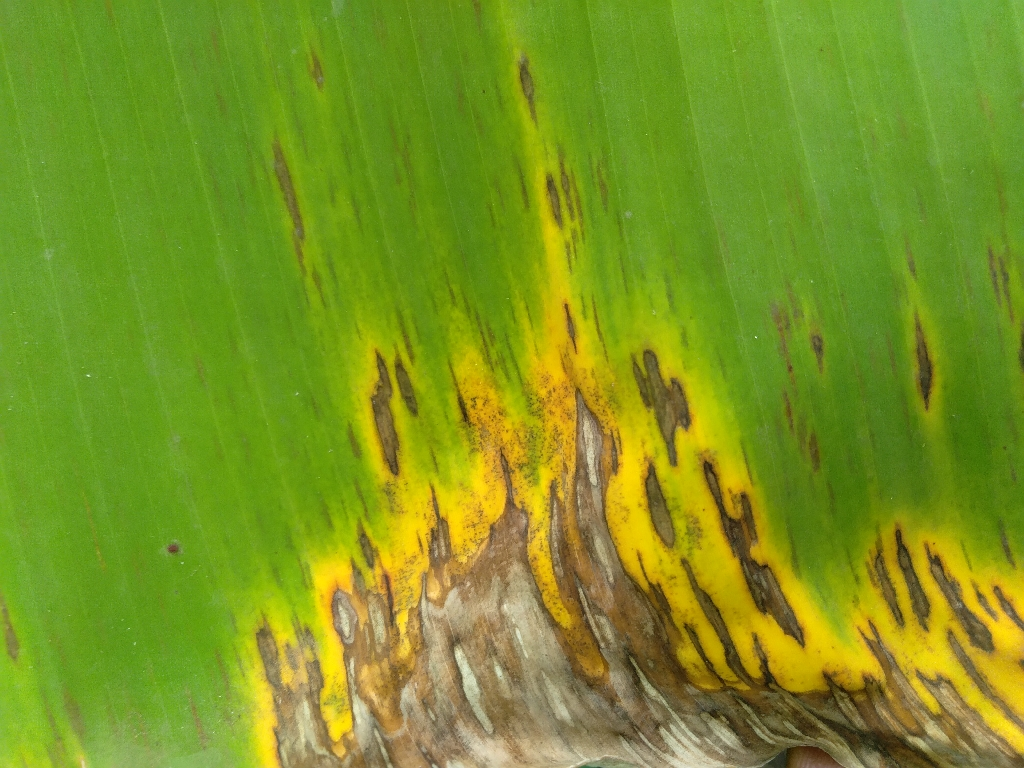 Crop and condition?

banana, black sigatoka
